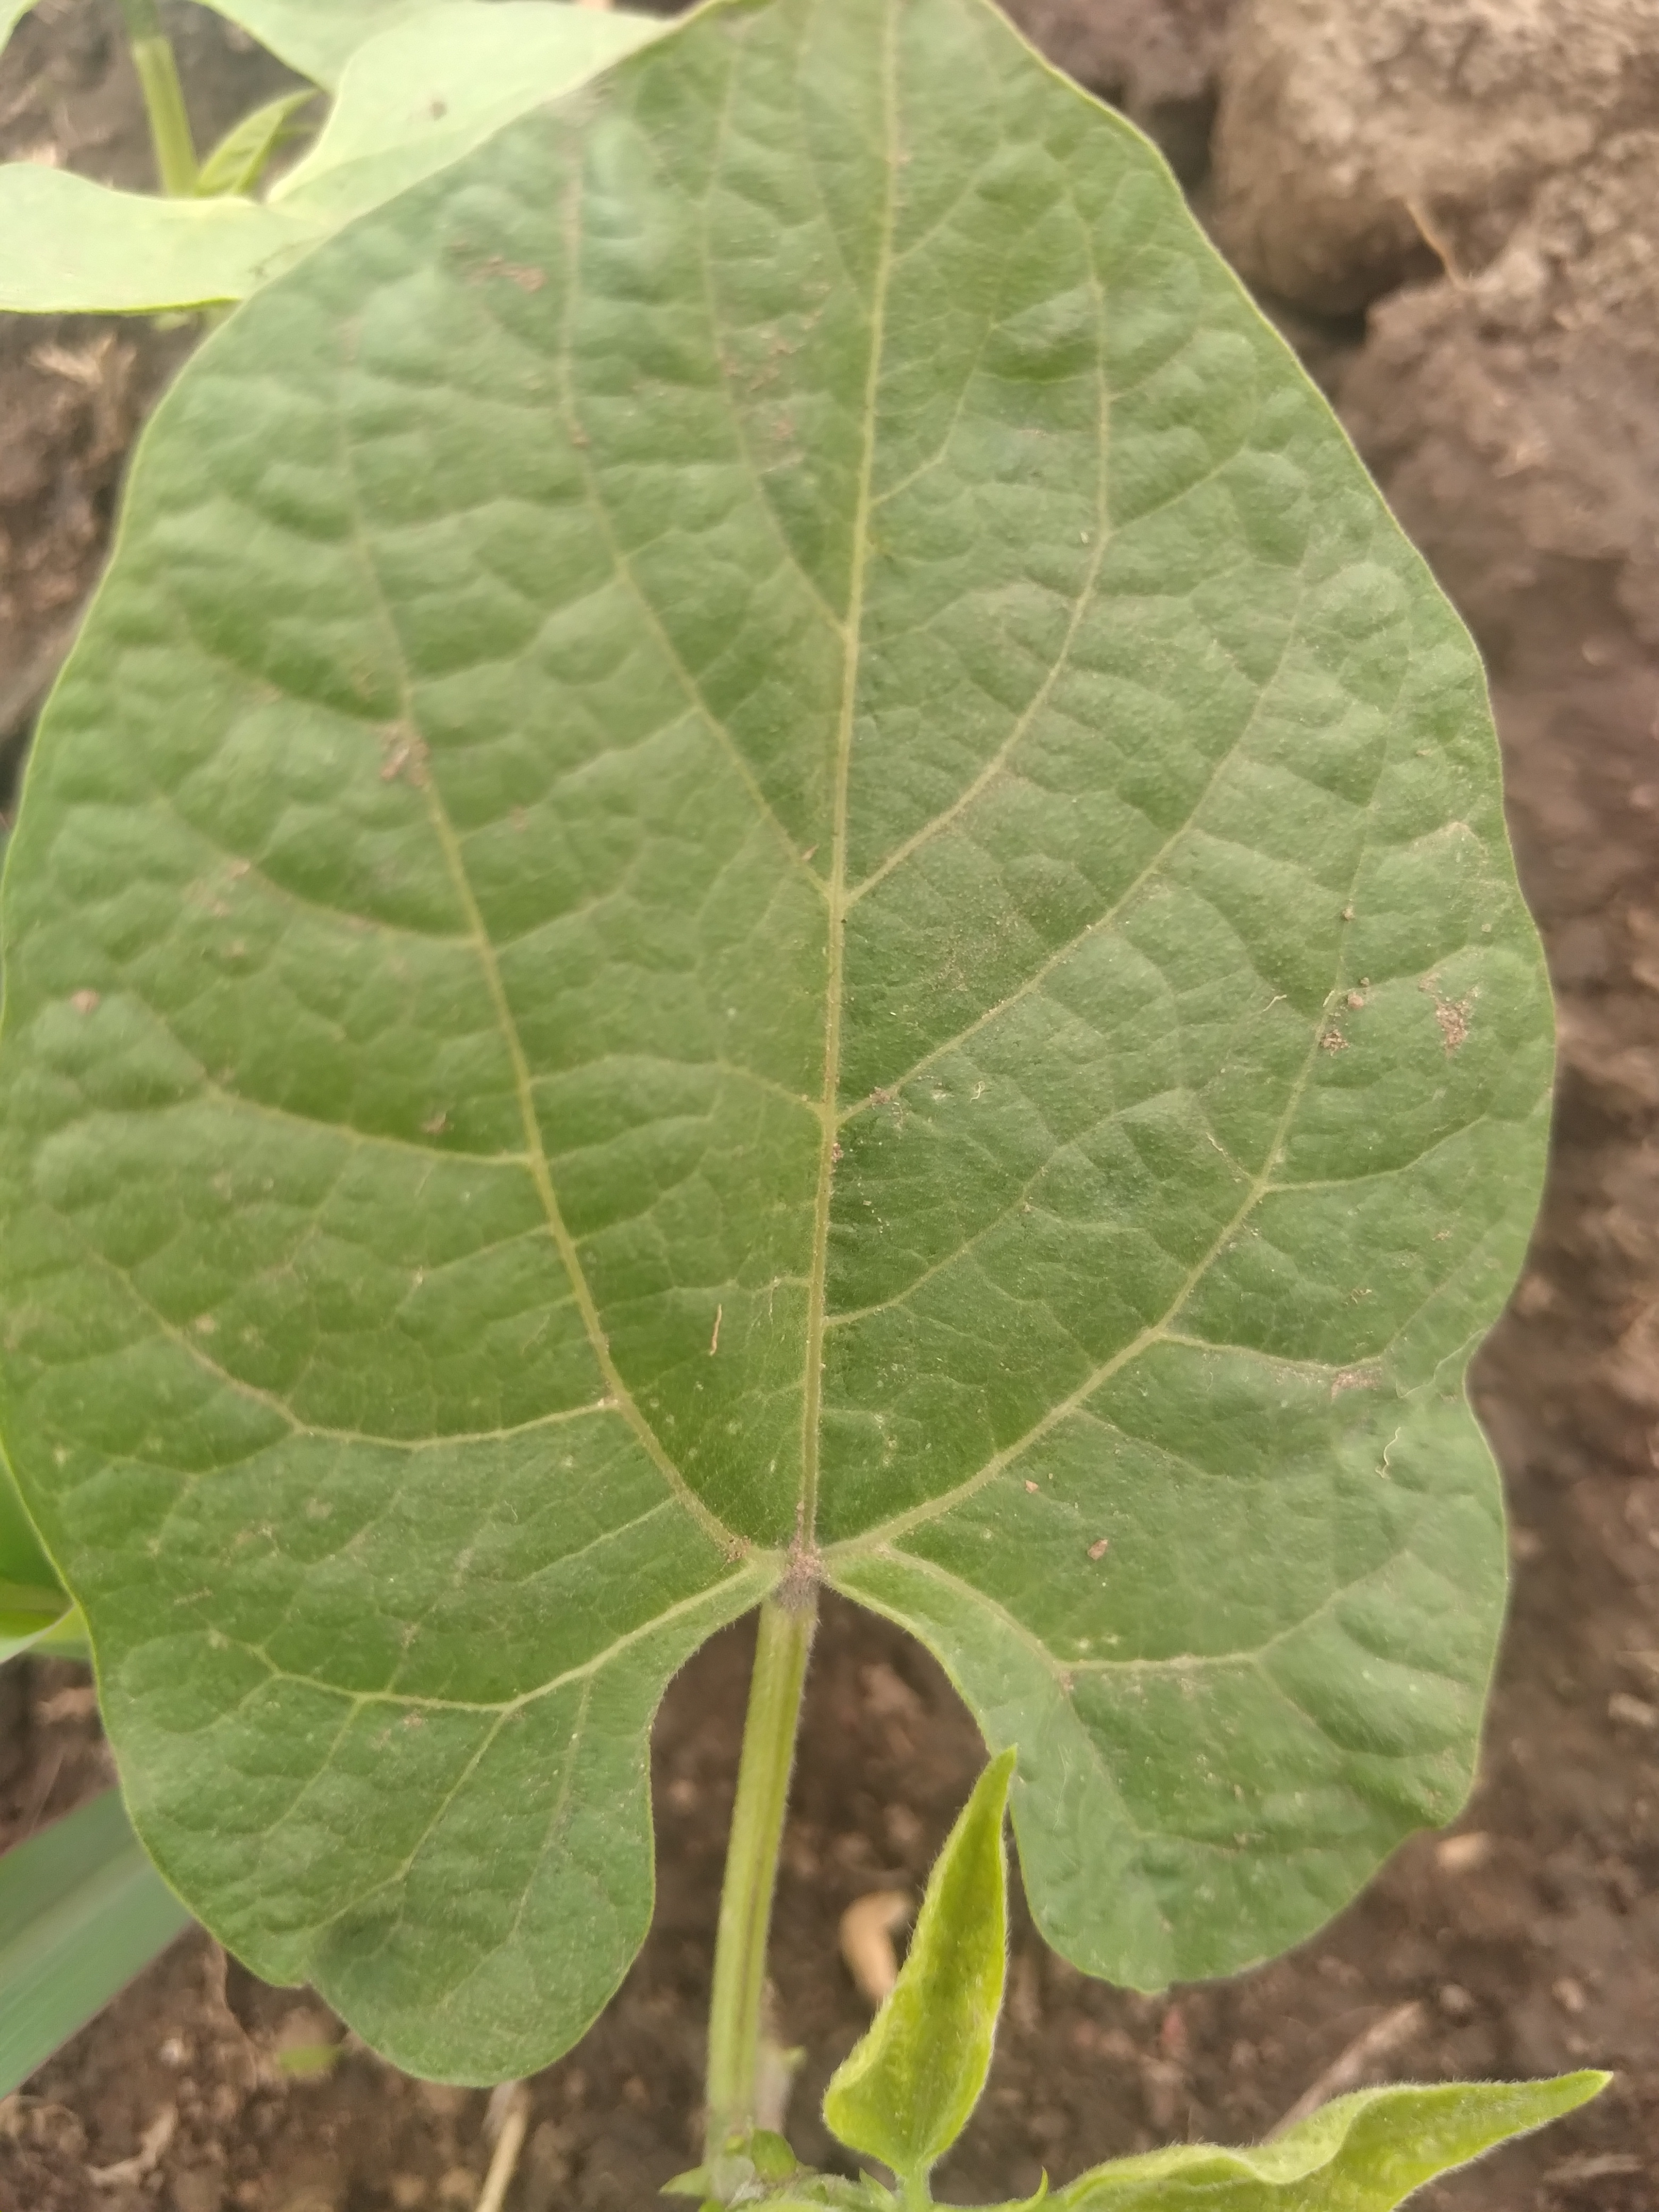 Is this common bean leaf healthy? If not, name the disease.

healthy
